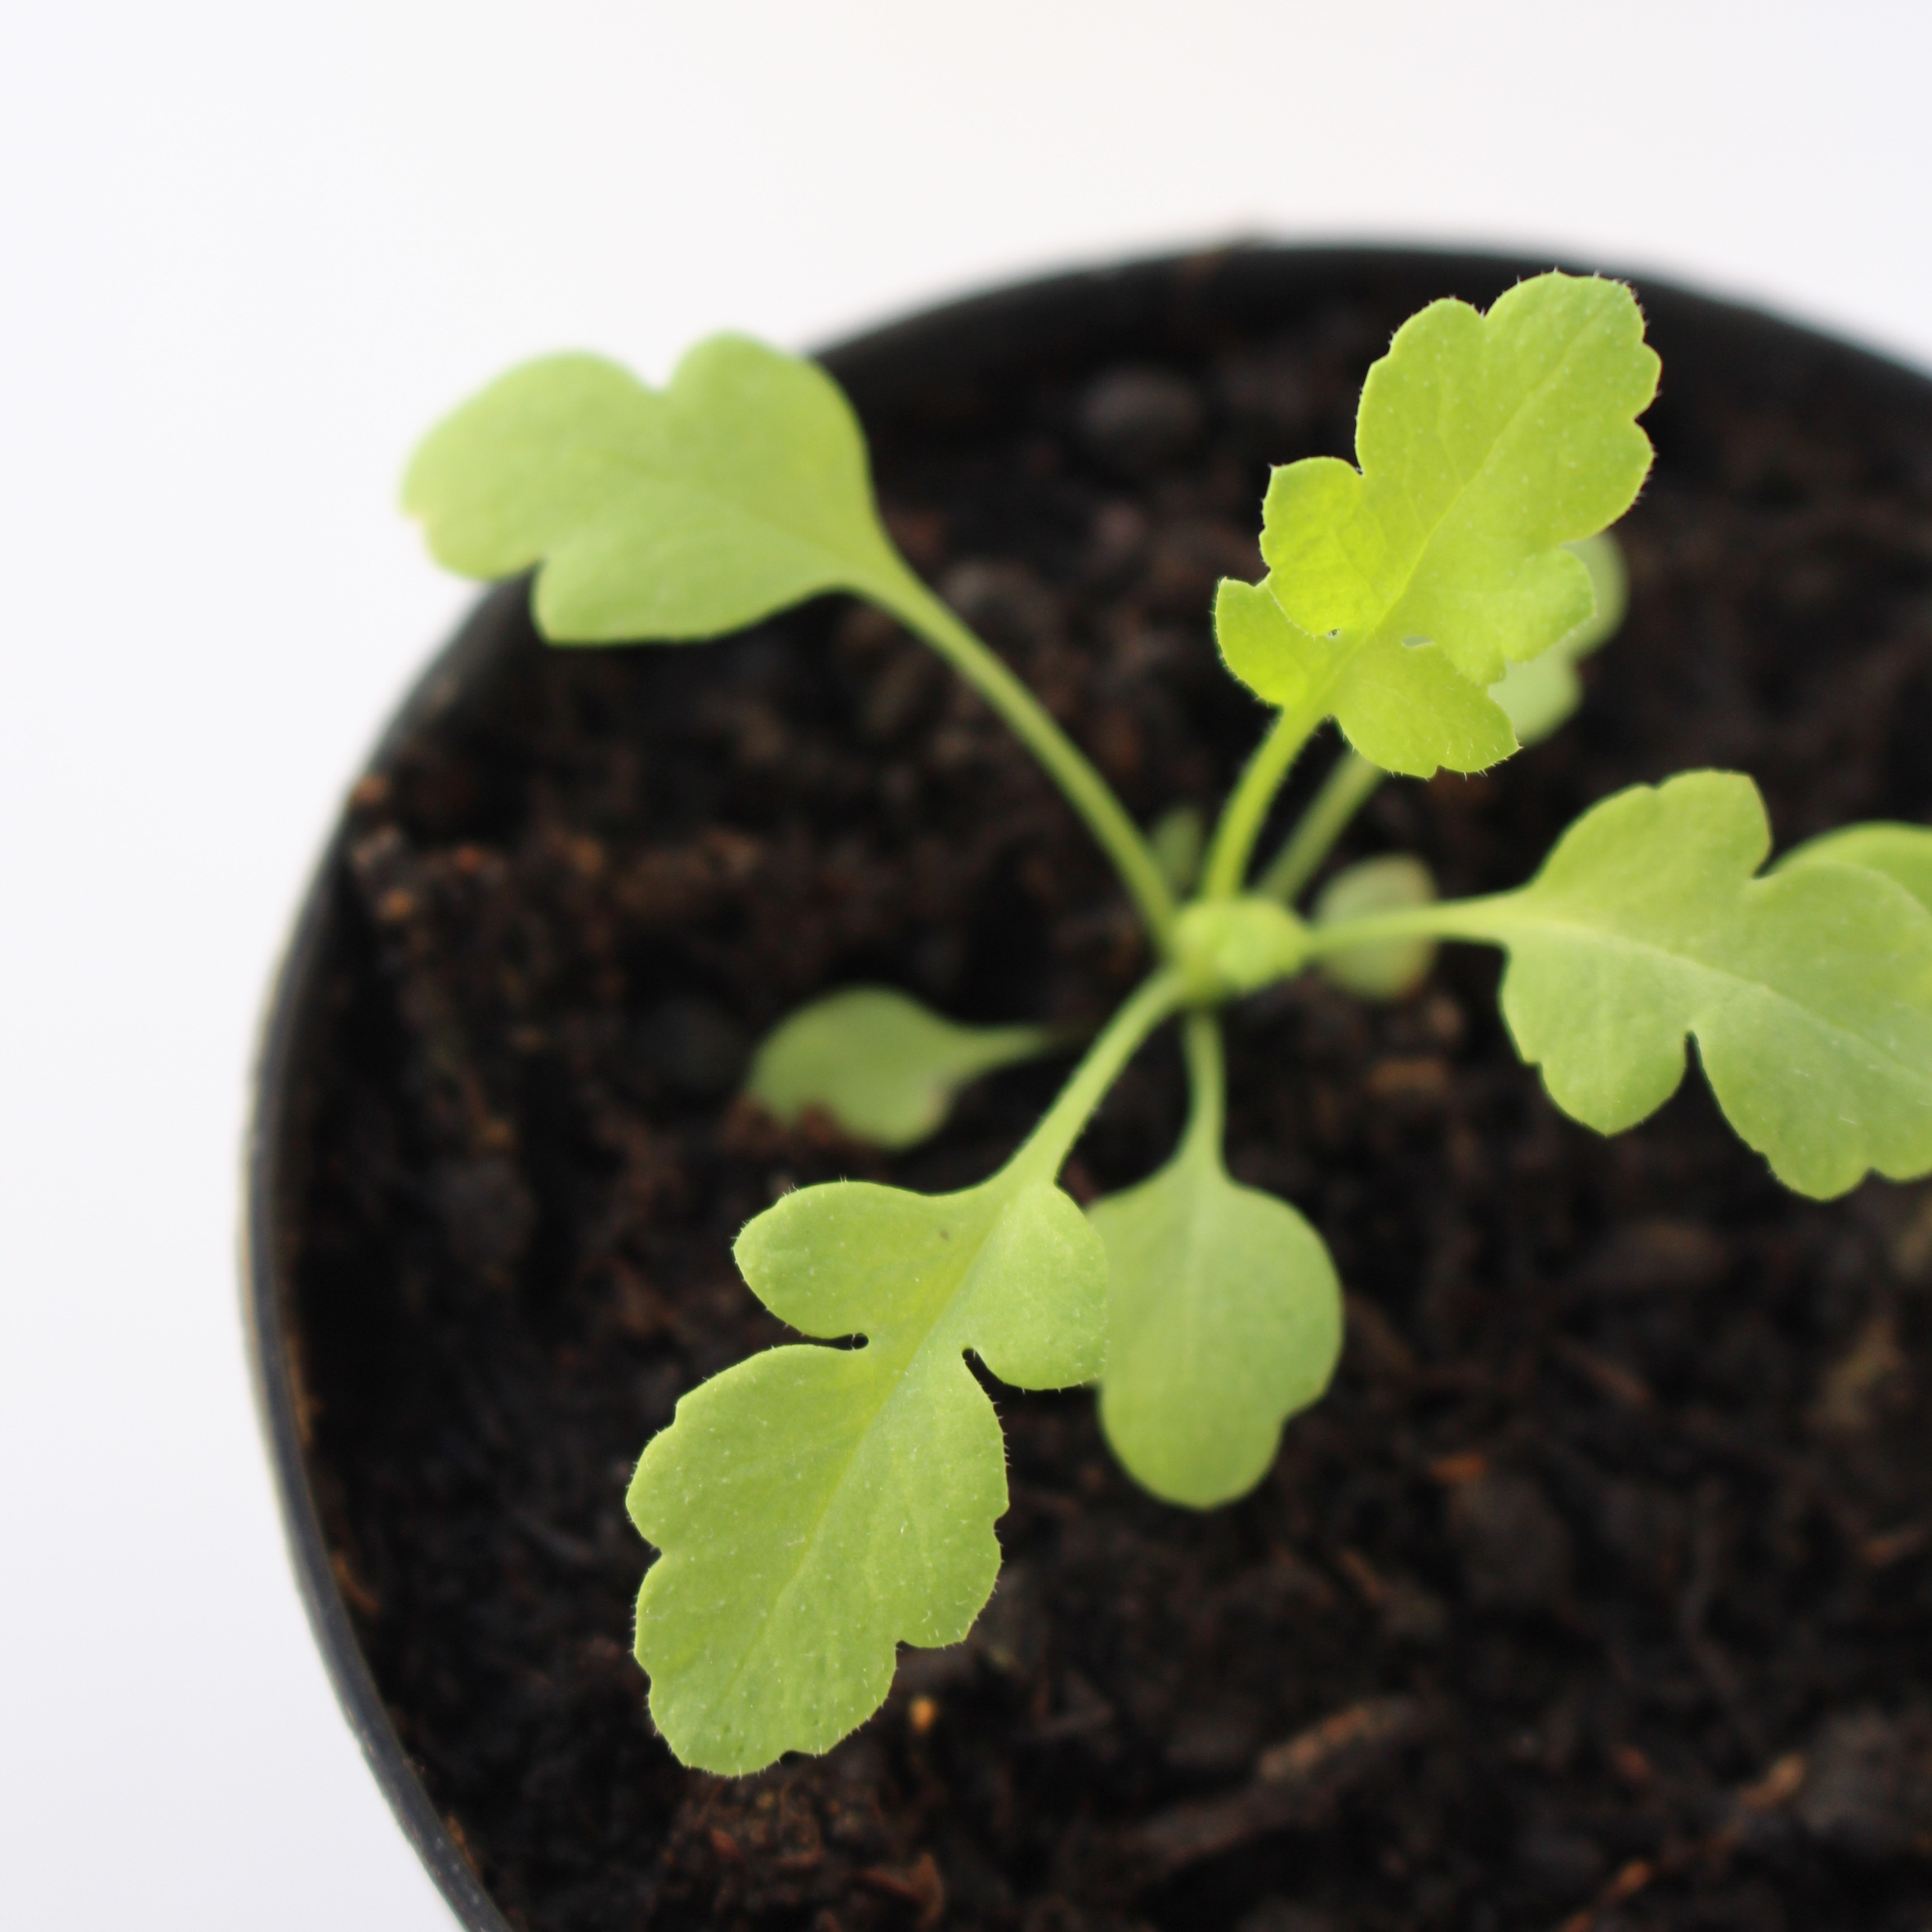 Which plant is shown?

Papaver rhoeas
